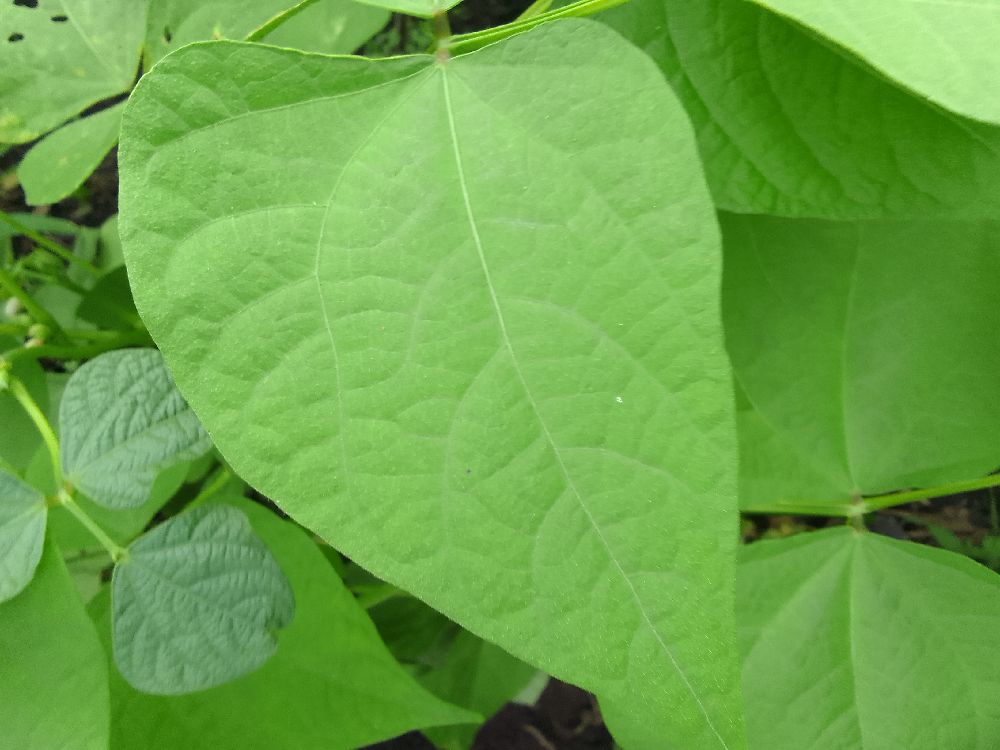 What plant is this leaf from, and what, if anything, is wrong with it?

common bean, healthy
